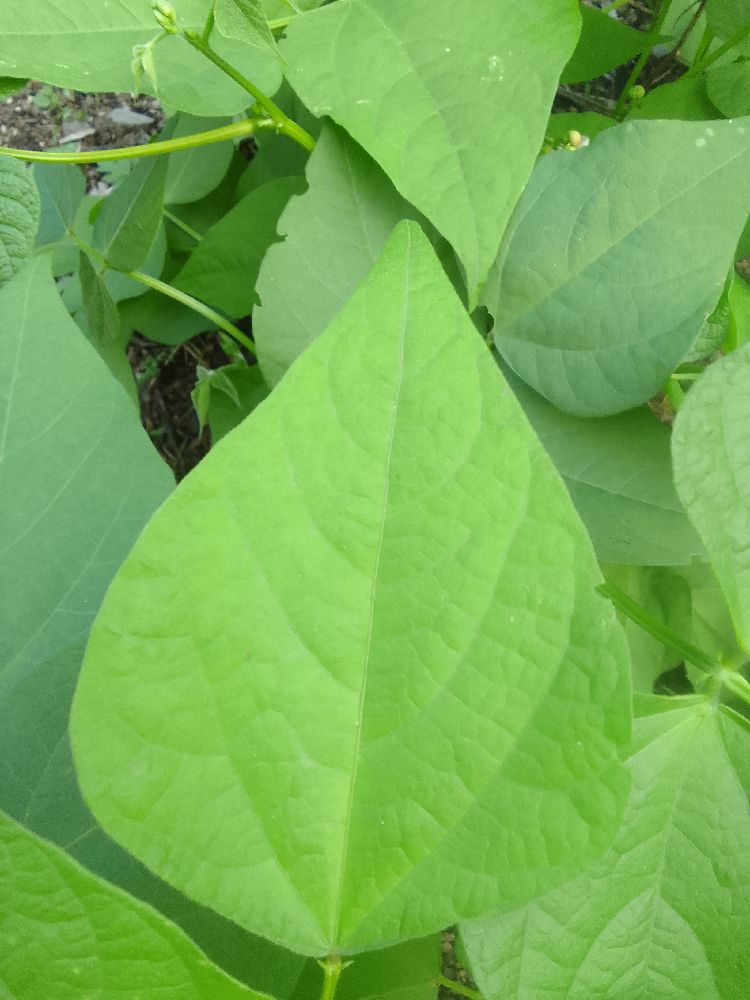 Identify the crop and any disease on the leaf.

common bean, healthy
